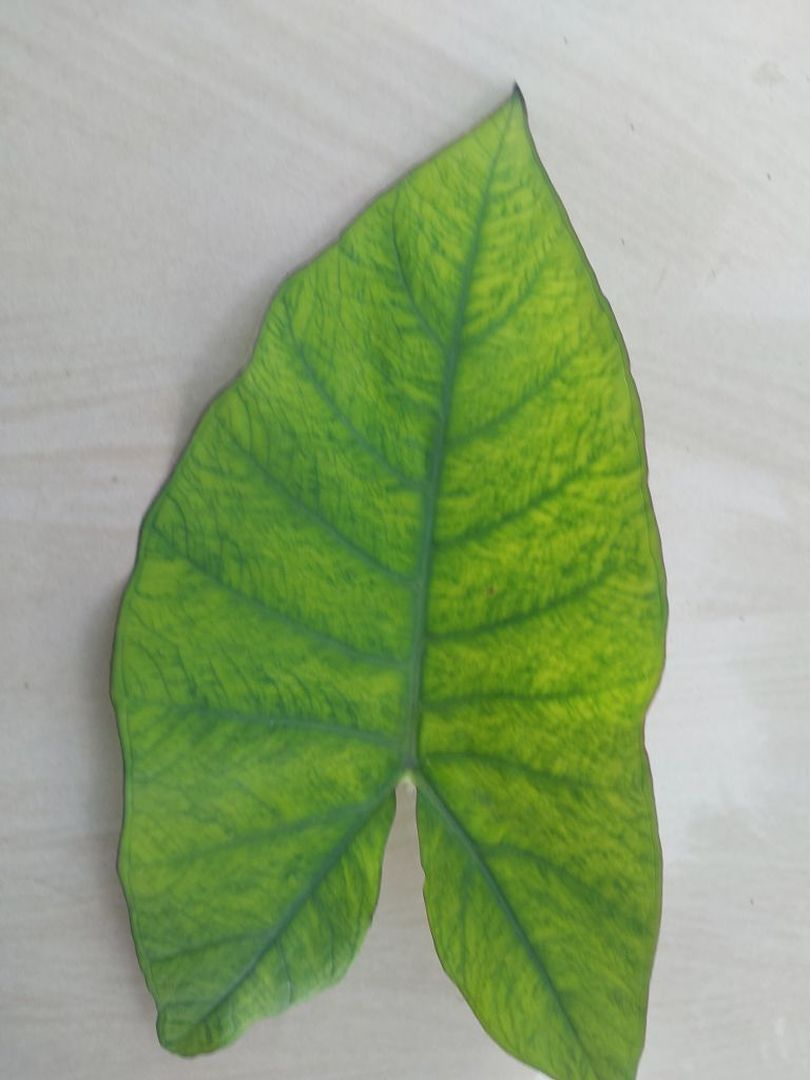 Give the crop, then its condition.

taro, mosaic
